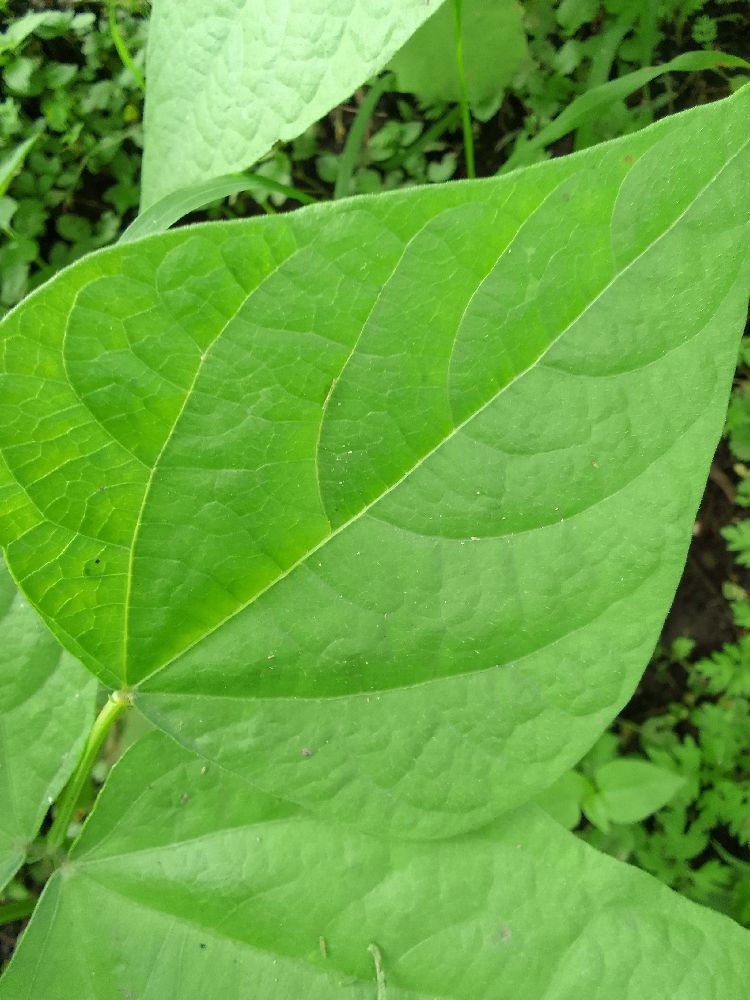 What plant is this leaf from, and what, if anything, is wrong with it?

common bean, healthy
